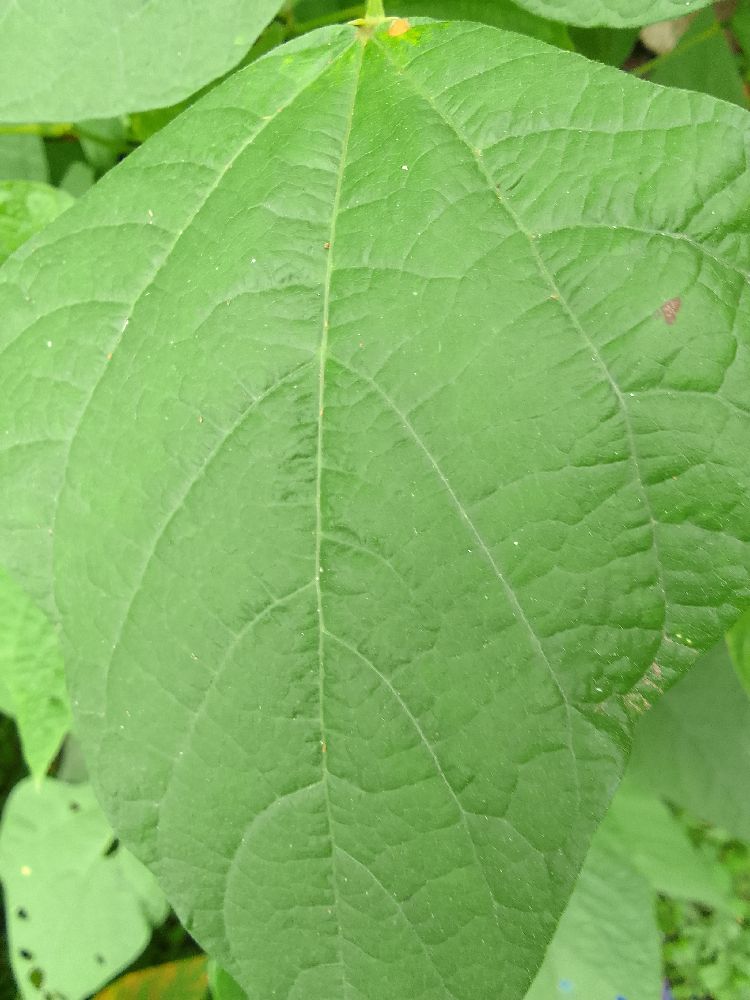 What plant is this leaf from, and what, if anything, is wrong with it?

common bean, healthy
